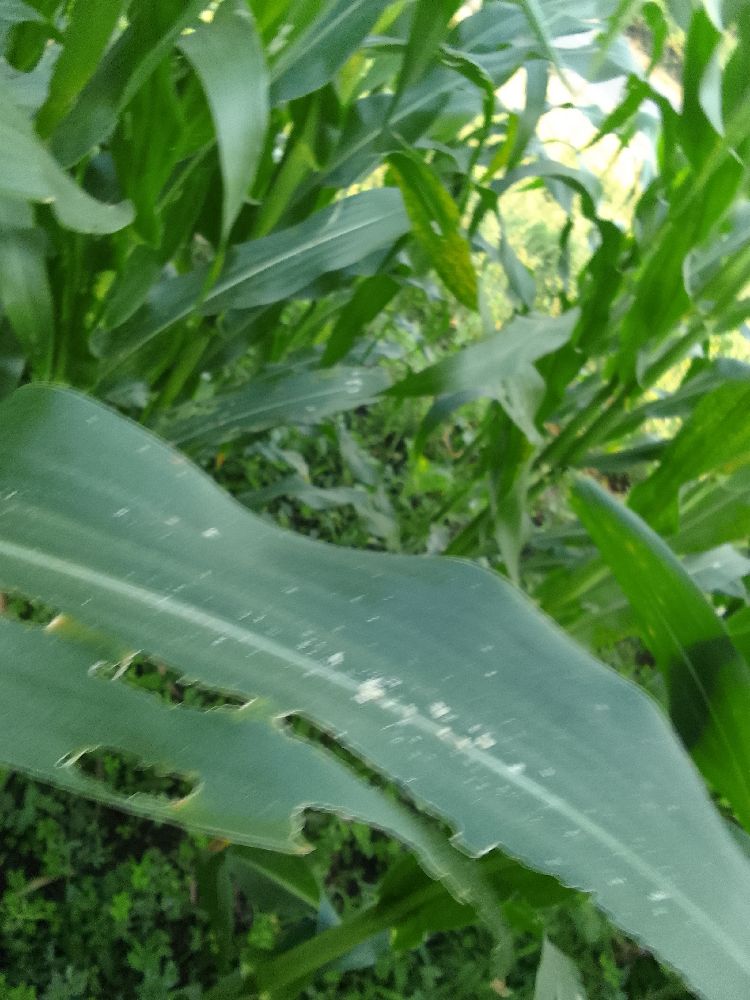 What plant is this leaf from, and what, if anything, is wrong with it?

maize, healthy
